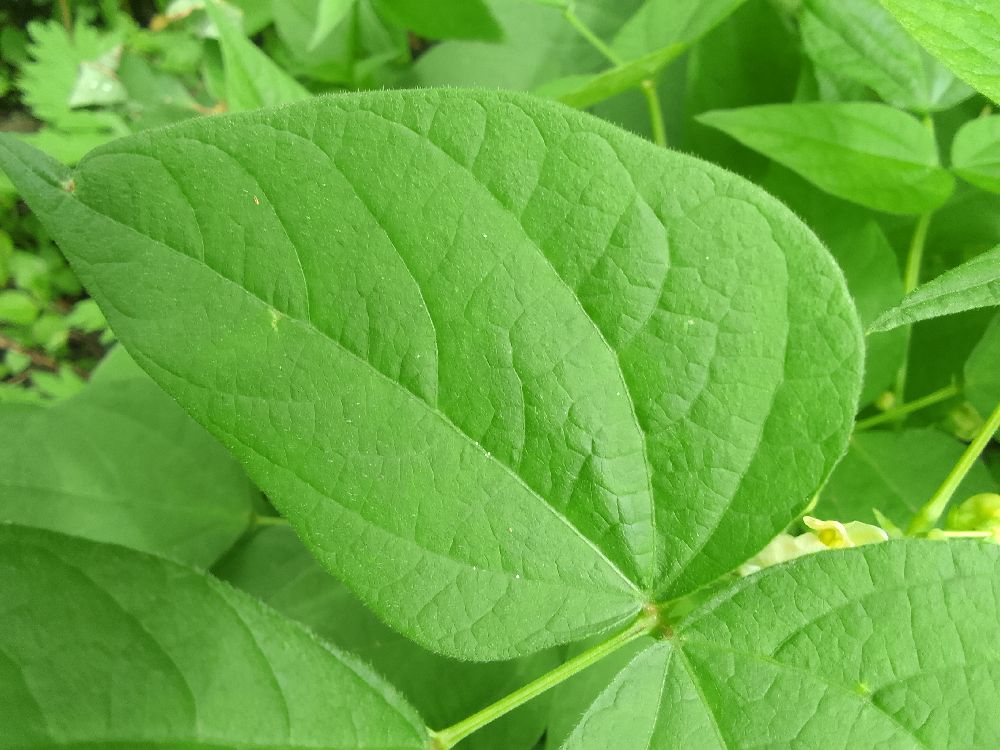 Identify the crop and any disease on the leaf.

common bean, healthy
